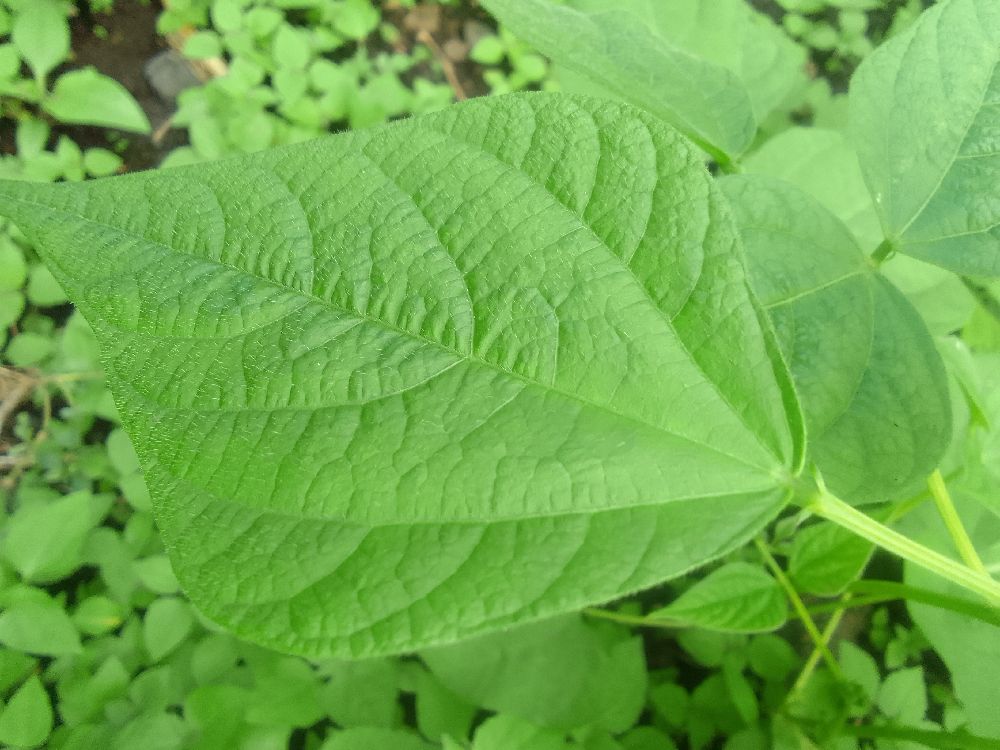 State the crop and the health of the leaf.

common bean, healthy
